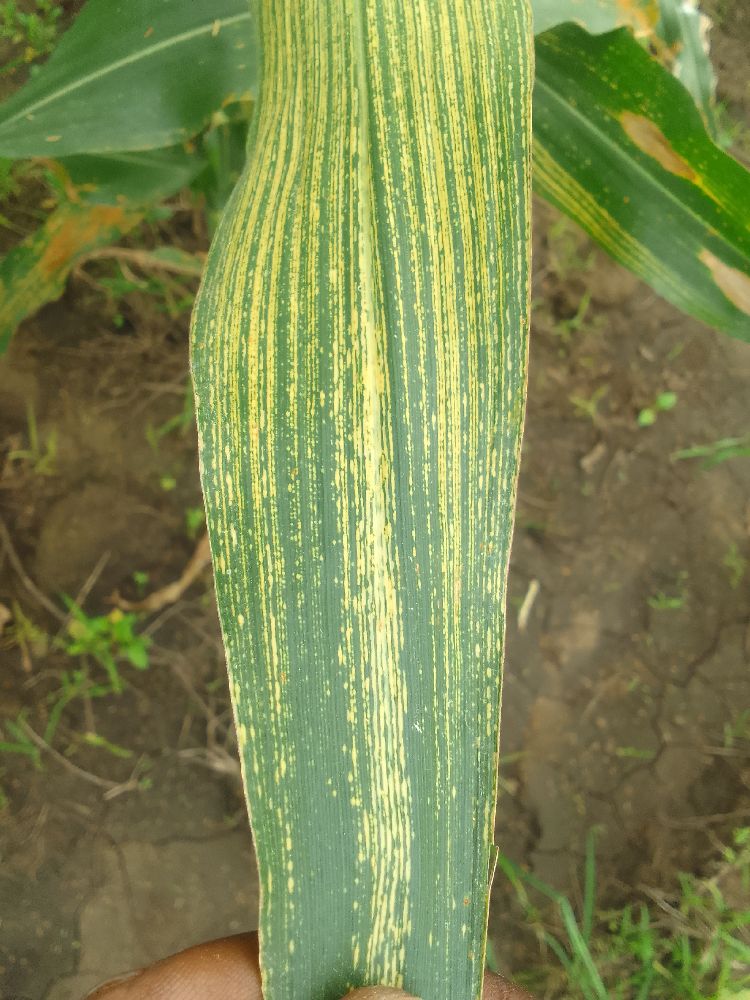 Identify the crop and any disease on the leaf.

maize, maize streak virus
